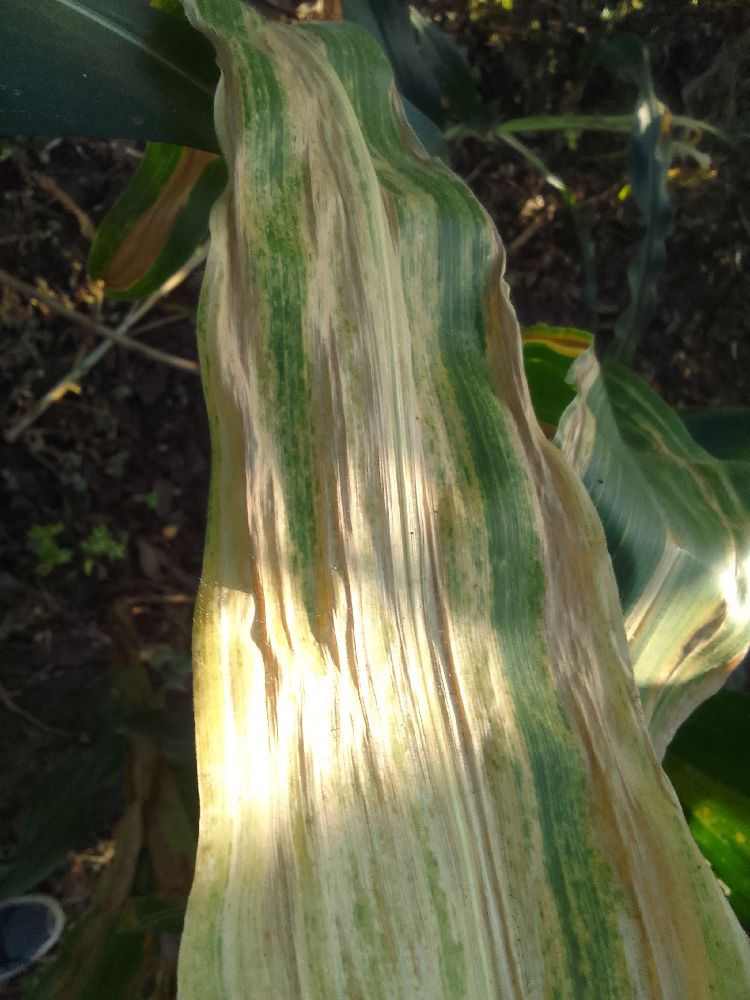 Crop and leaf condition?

maize, maize lethal necrosis
